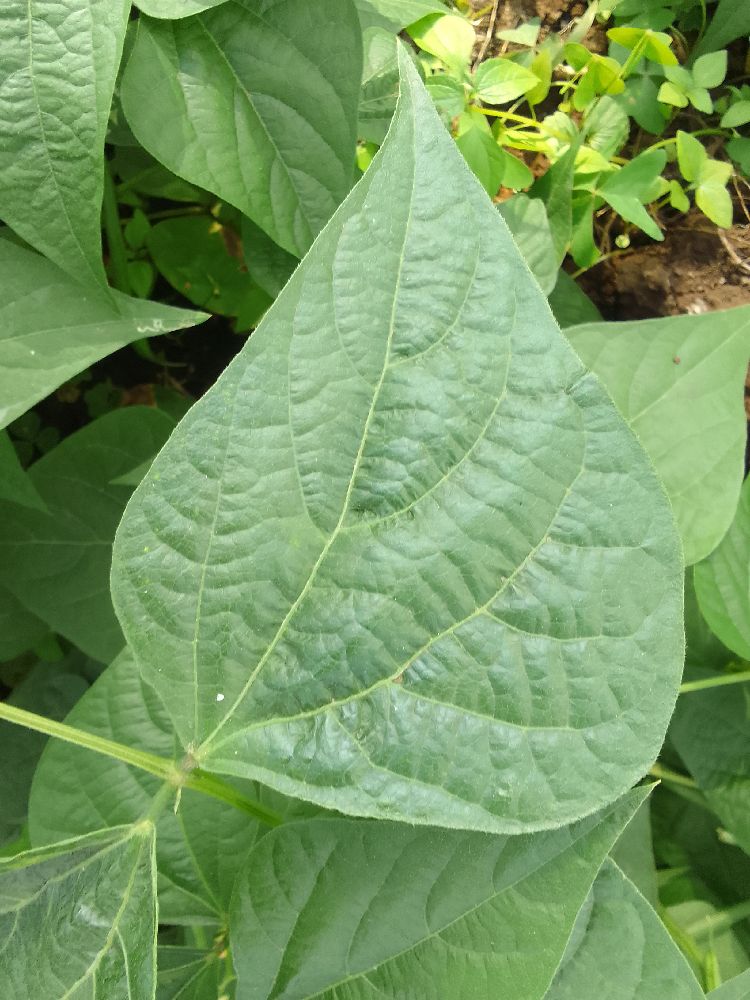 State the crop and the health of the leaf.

common bean, healthy
